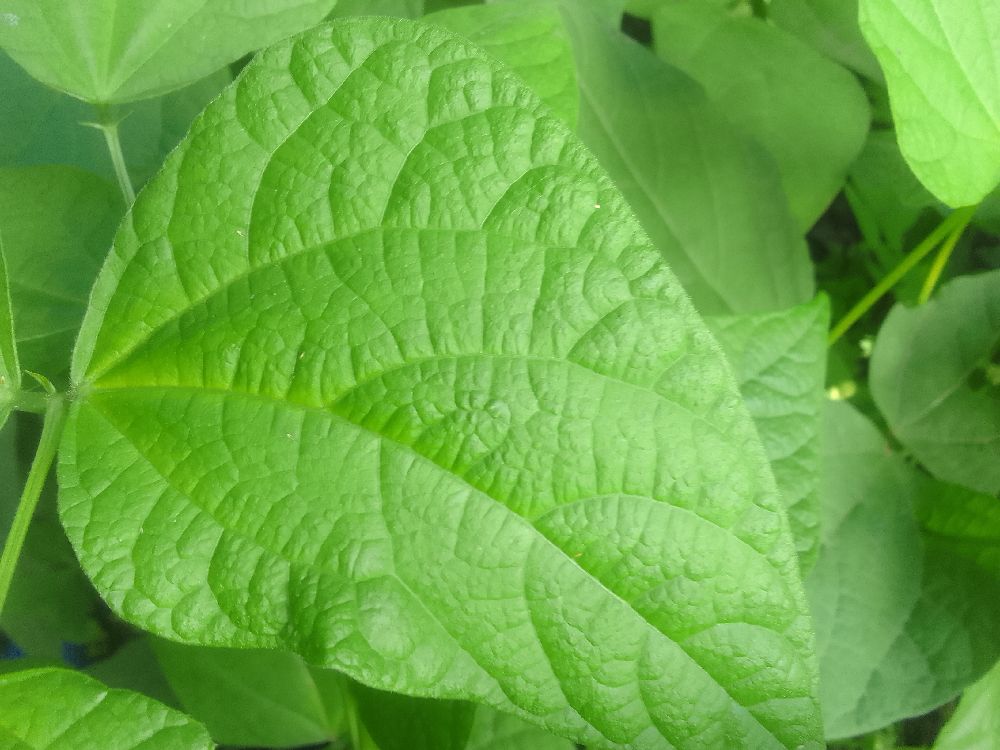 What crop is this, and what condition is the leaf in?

common bean, healthy
